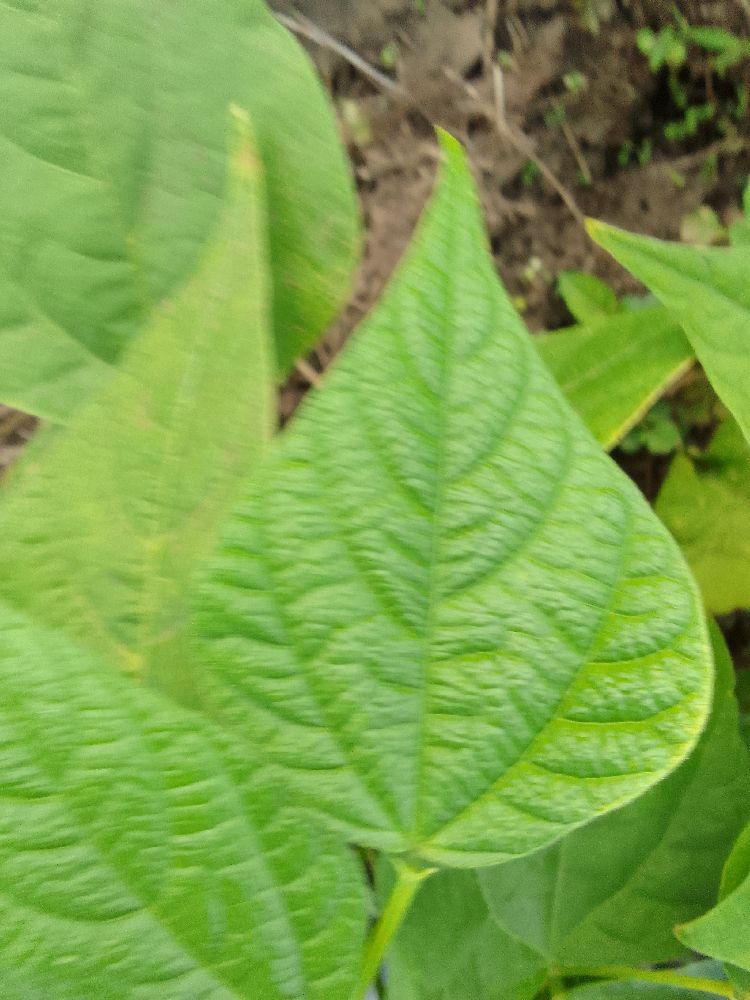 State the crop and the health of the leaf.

common bean, healthy
